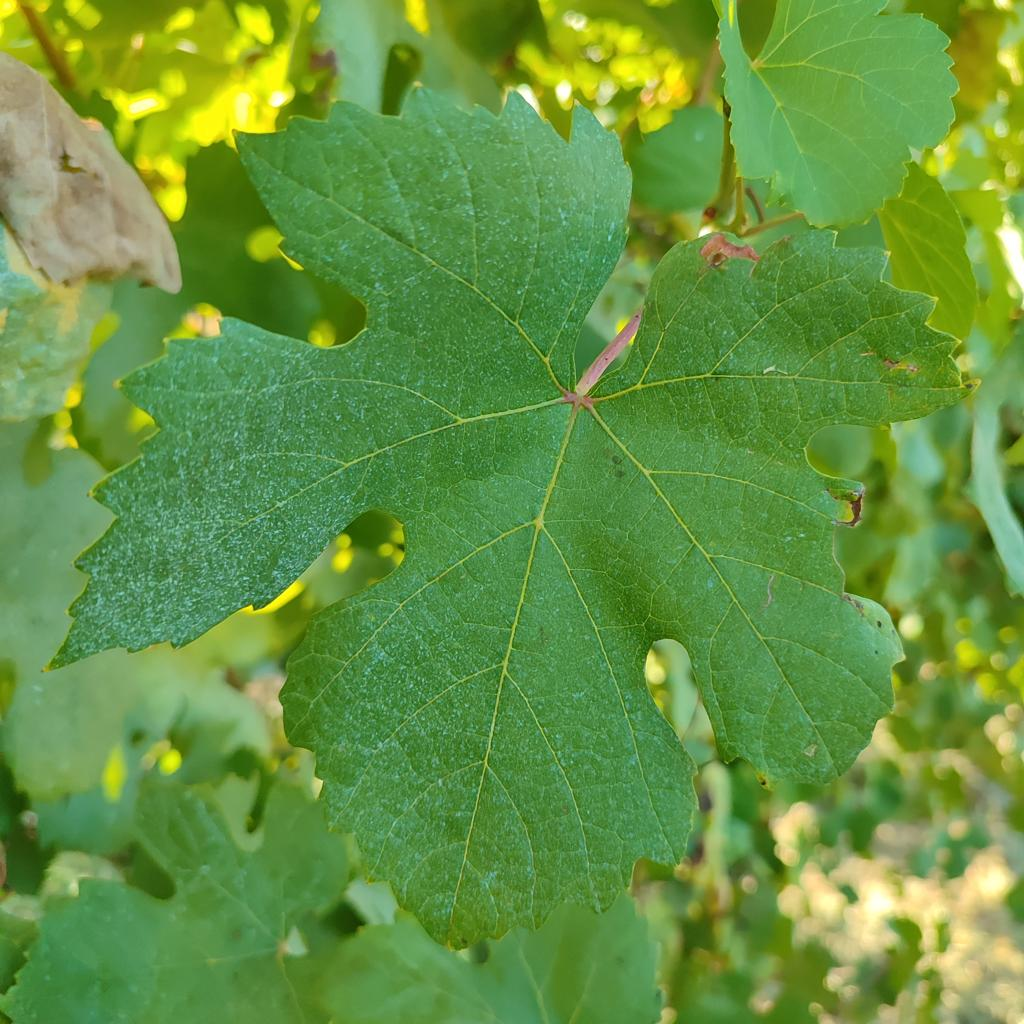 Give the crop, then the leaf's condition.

grapevine, healthy
